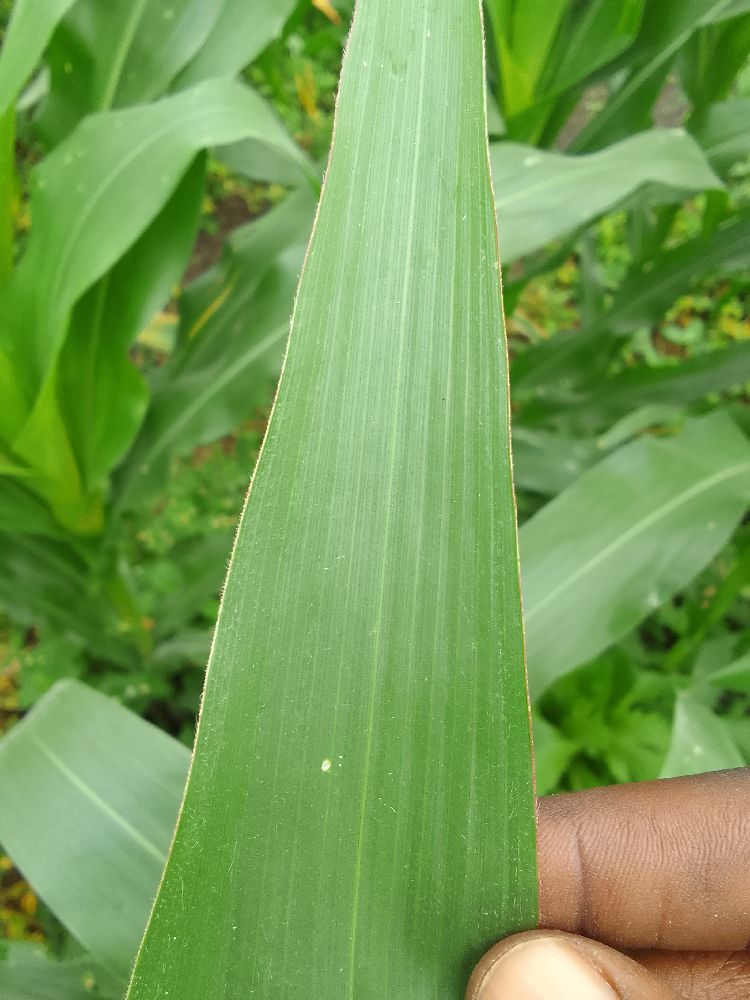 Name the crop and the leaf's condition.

maize, healthy
